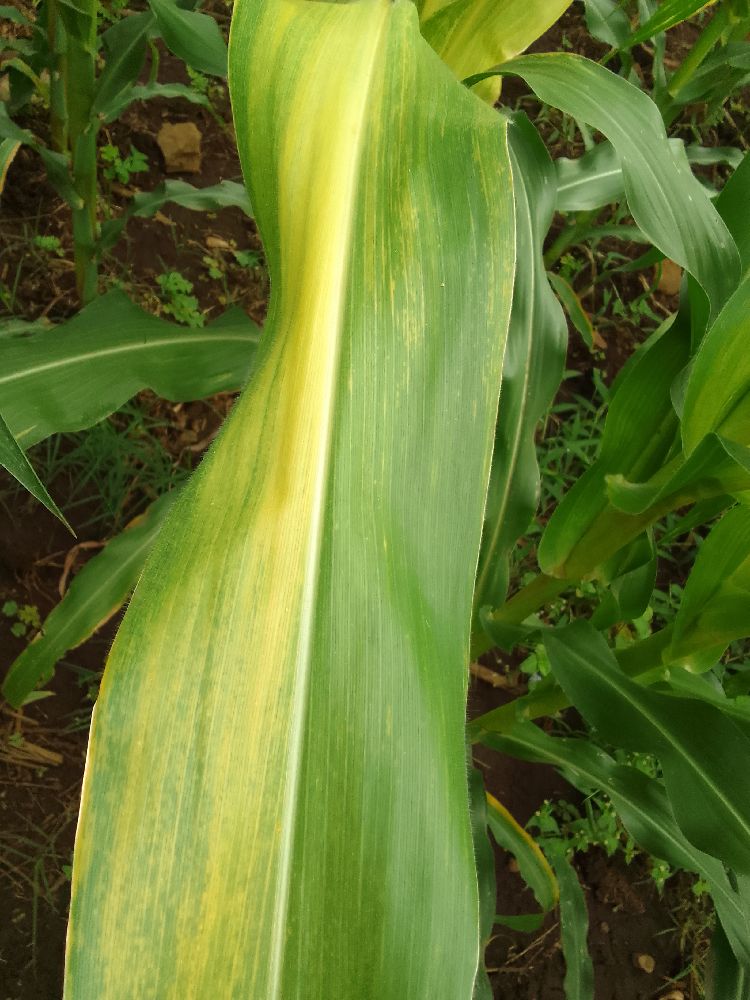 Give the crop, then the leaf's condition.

maize, maize lethal necrosis
